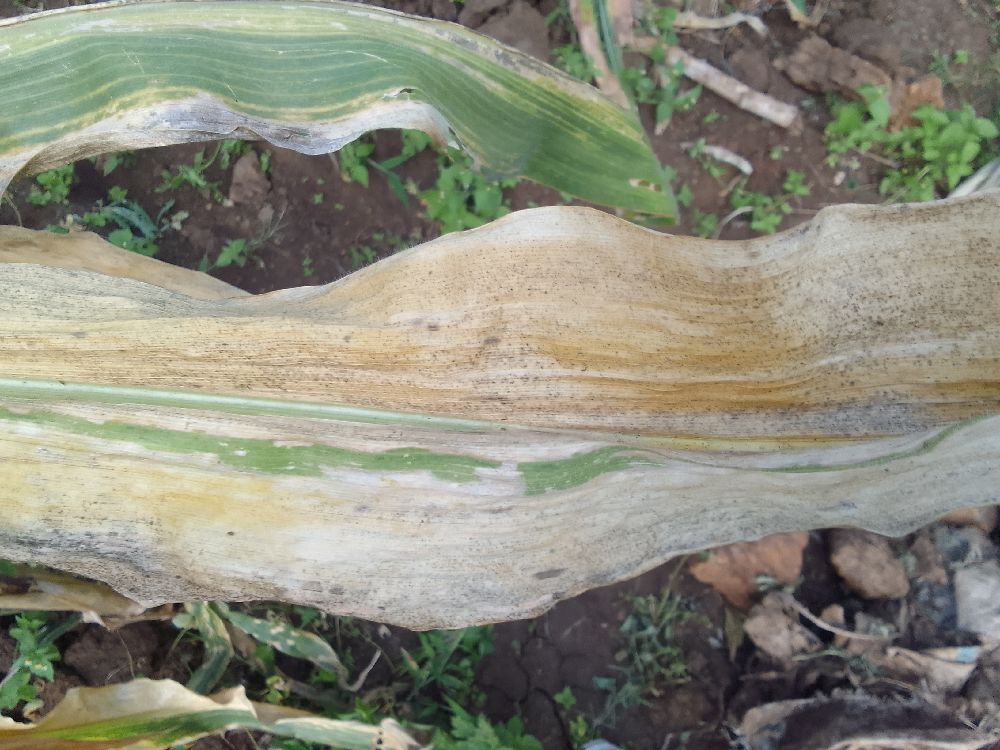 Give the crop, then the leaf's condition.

maize, maize lethal necrosis
